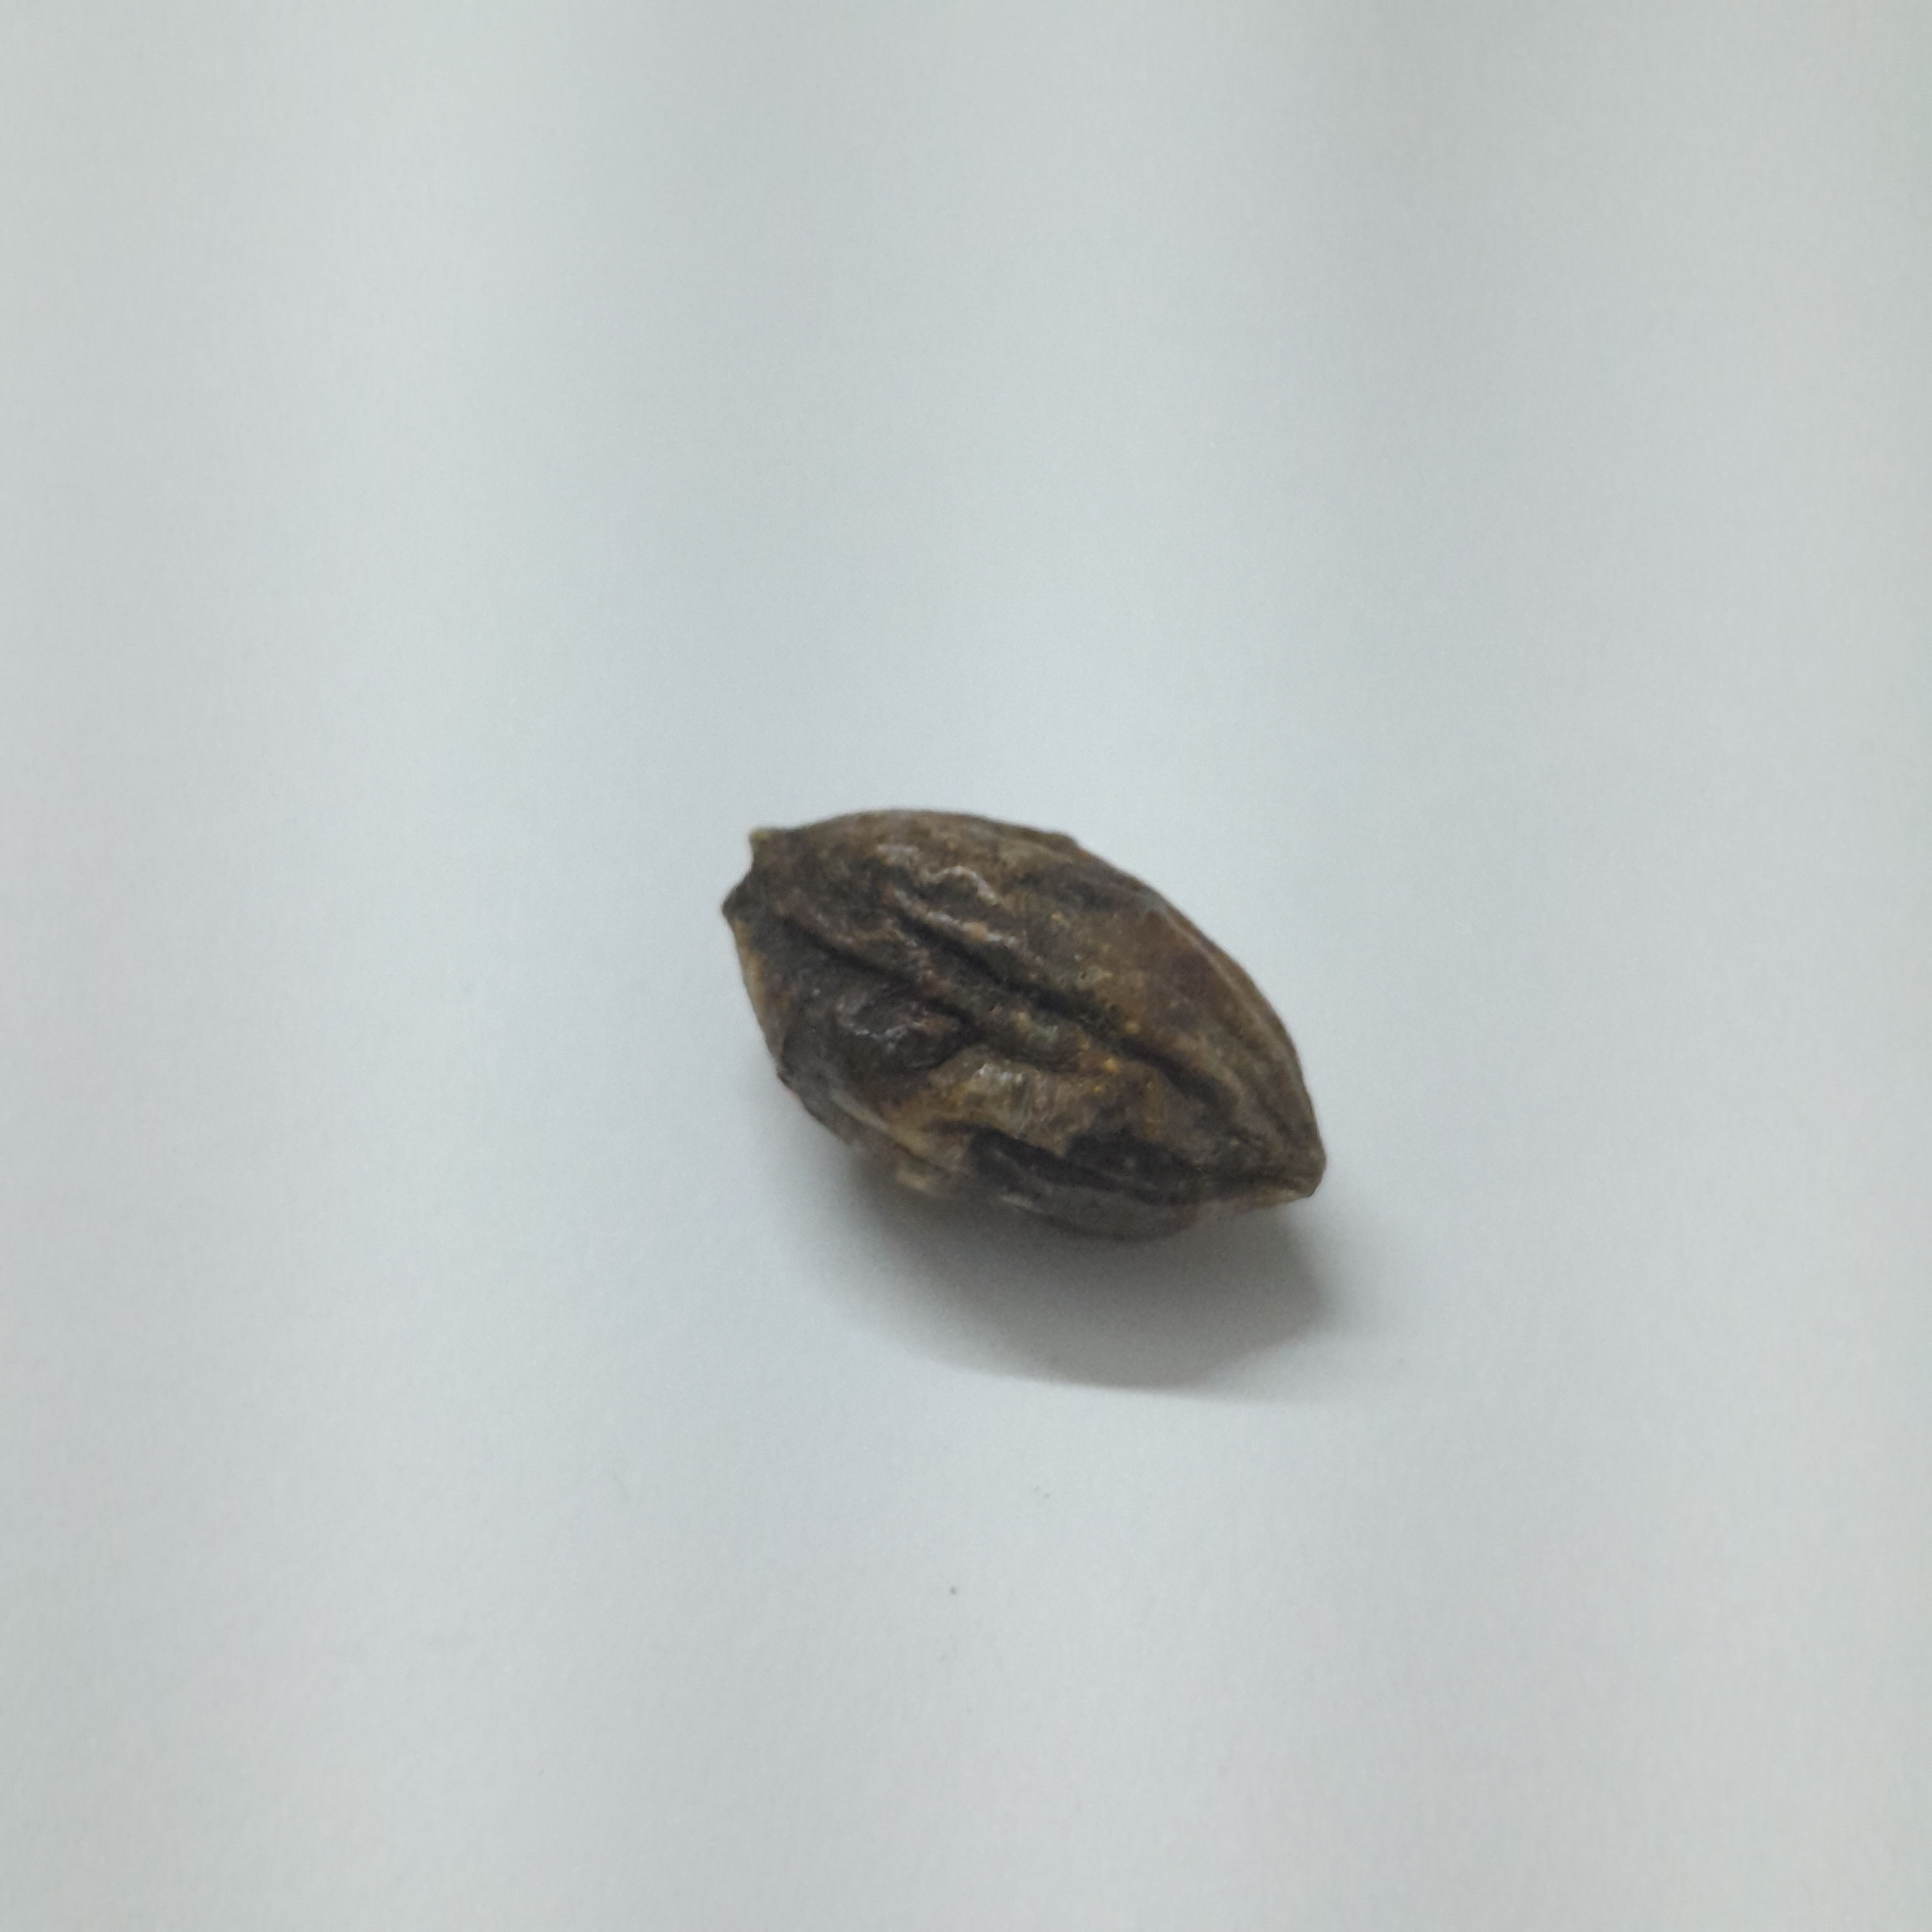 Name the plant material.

hirdaa
